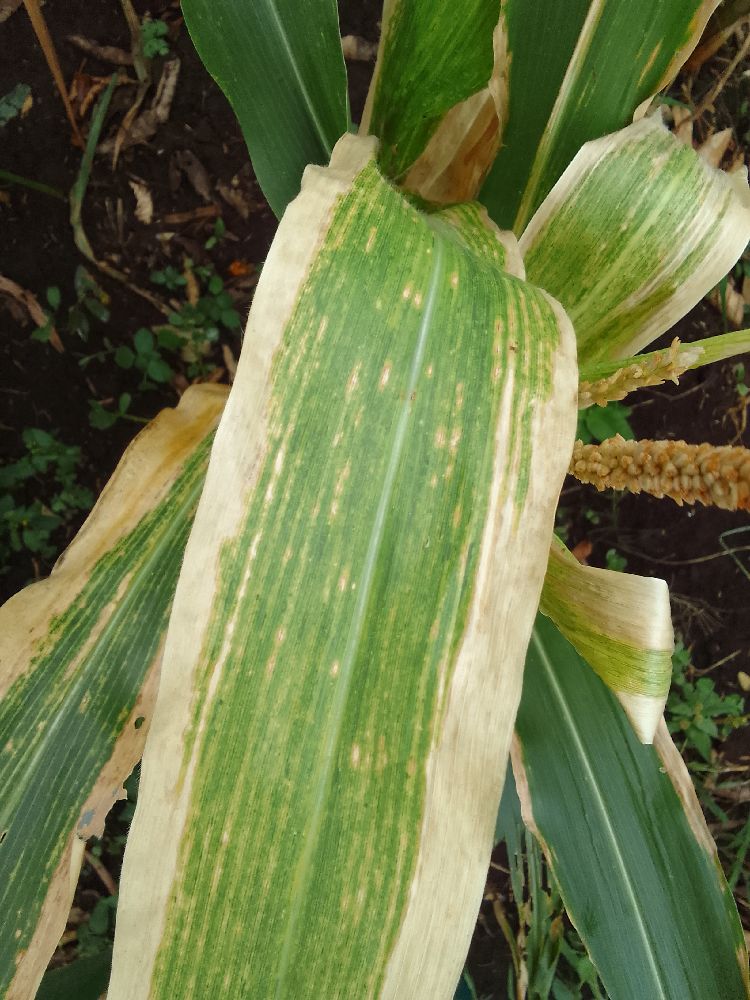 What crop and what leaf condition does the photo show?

maize, maize lethal necrosis
